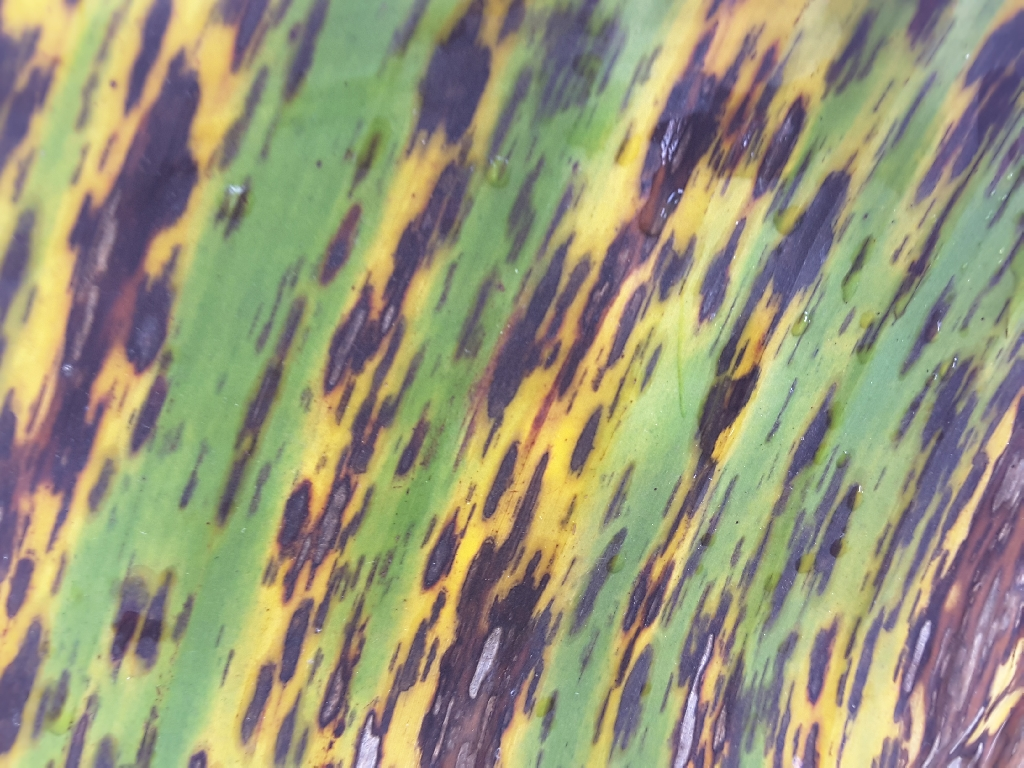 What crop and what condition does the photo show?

banana, black sigatoka
